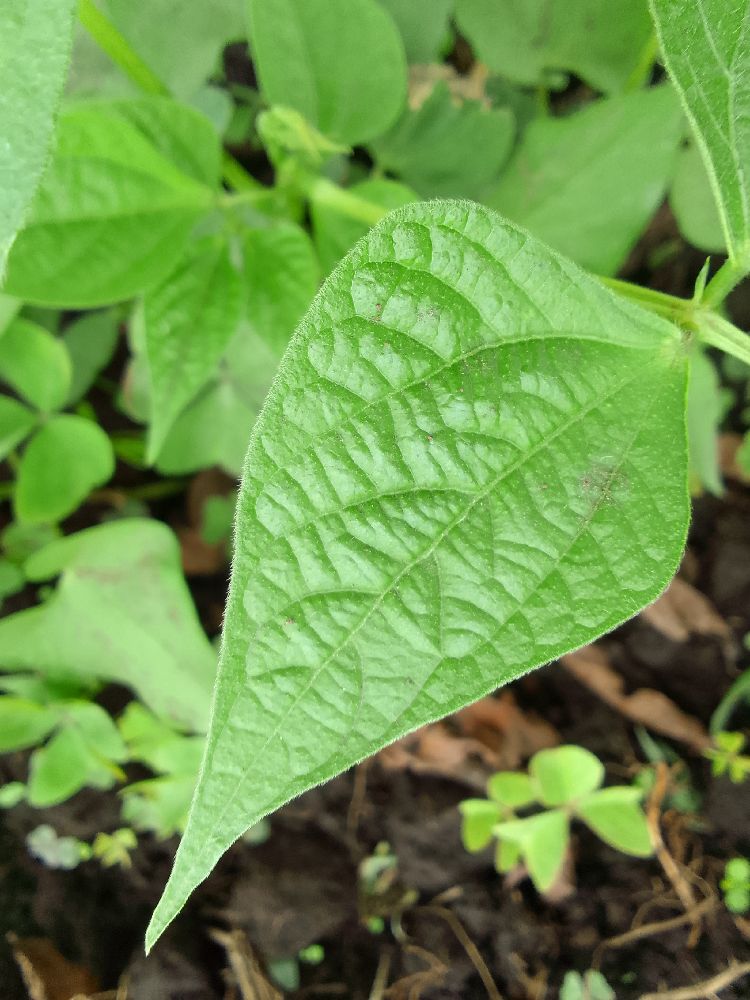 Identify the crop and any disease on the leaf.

common bean, healthy
